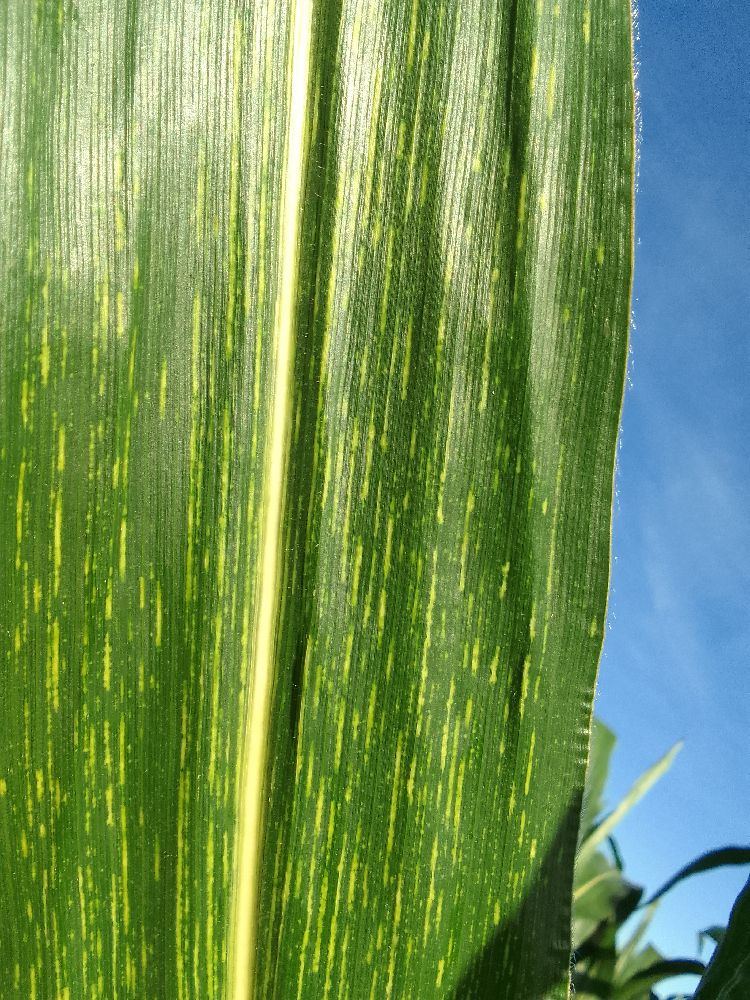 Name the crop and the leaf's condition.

maize, maize streak virus
